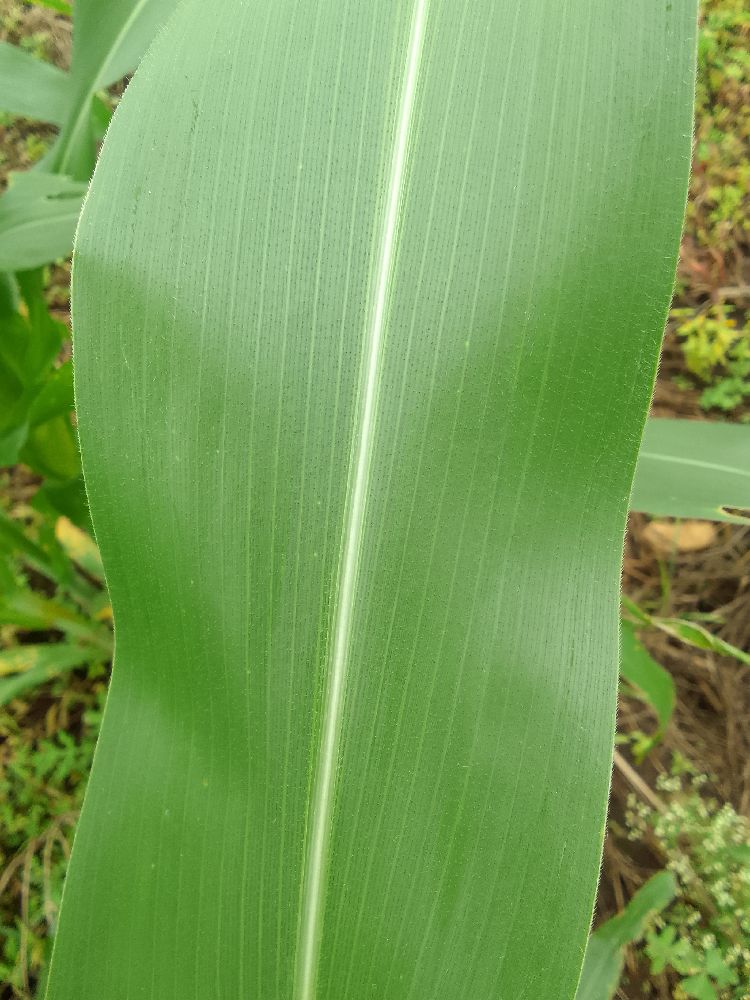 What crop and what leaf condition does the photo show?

maize, healthy
